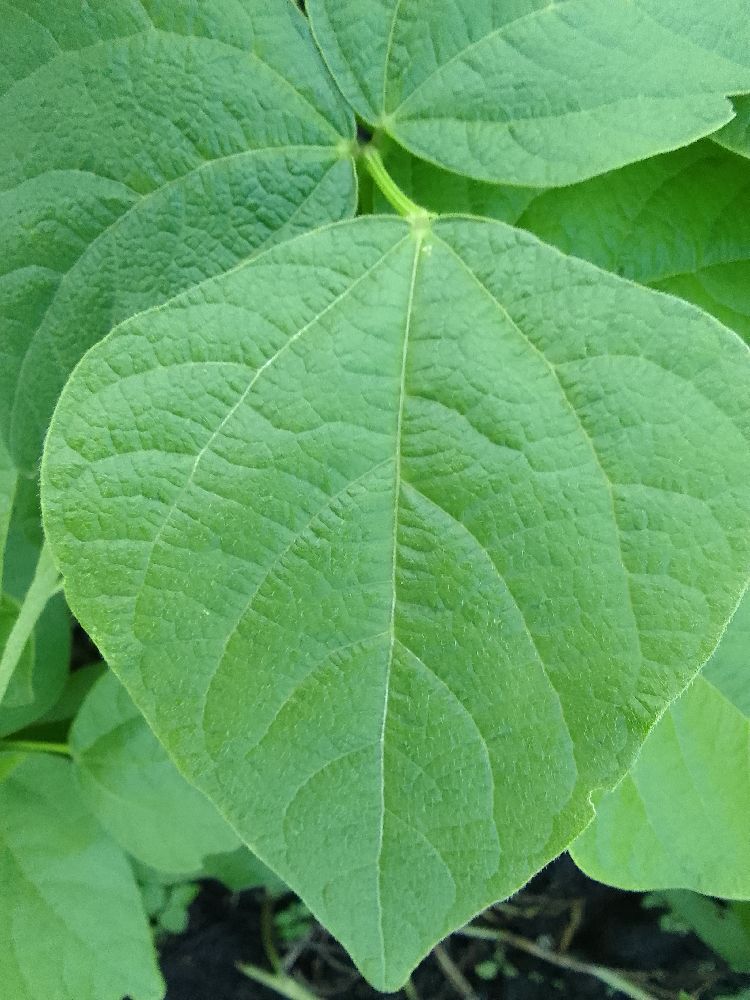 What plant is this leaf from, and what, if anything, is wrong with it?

common bean, healthy
